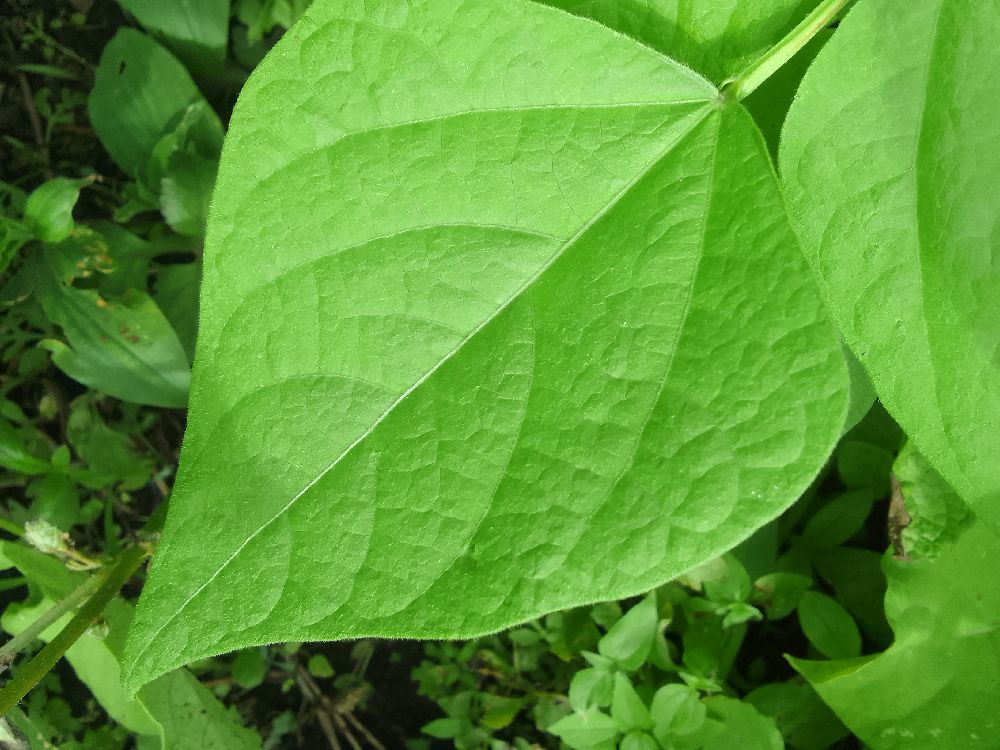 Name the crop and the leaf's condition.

common bean, healthy
